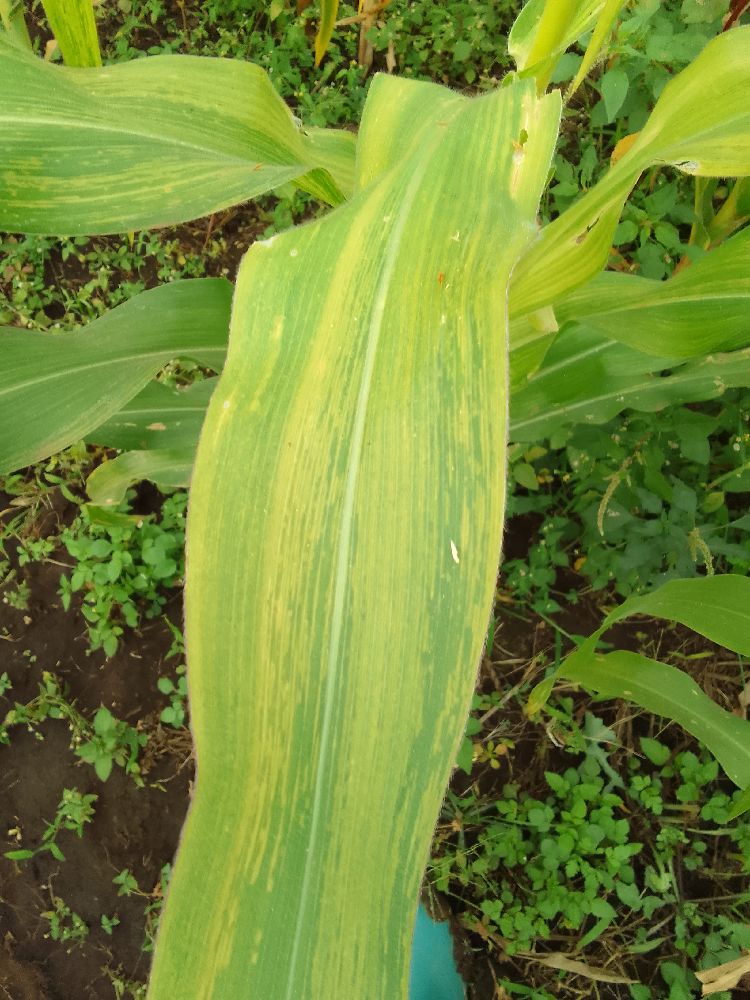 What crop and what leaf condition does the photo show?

maize, maize lethal necrosis
